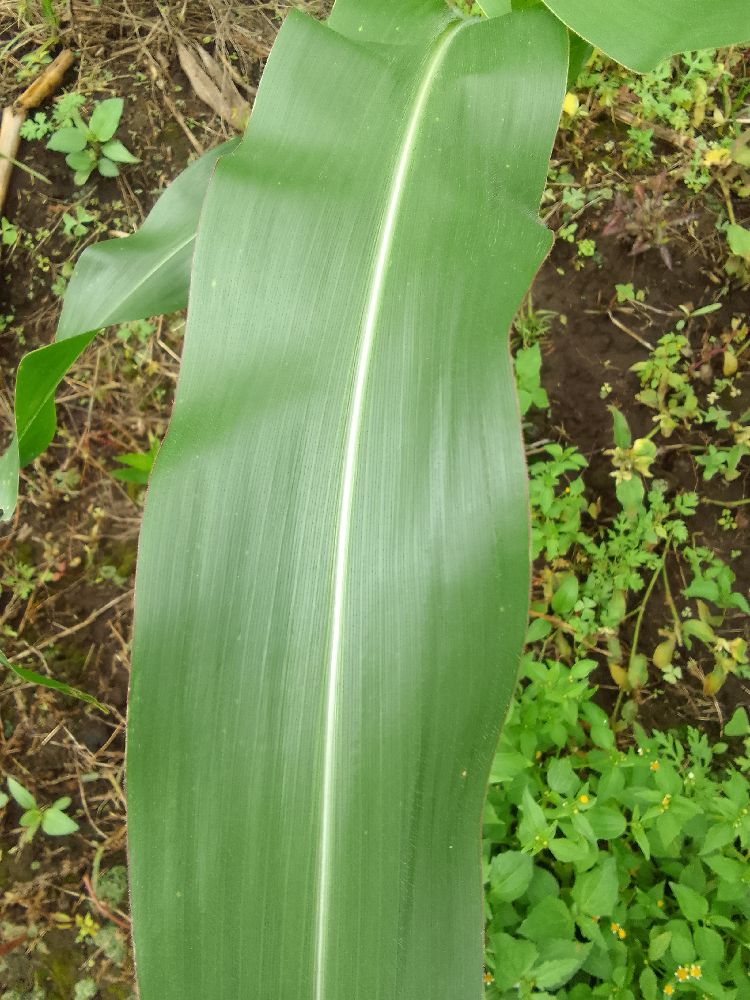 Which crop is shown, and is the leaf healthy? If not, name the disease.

maize, healthy
